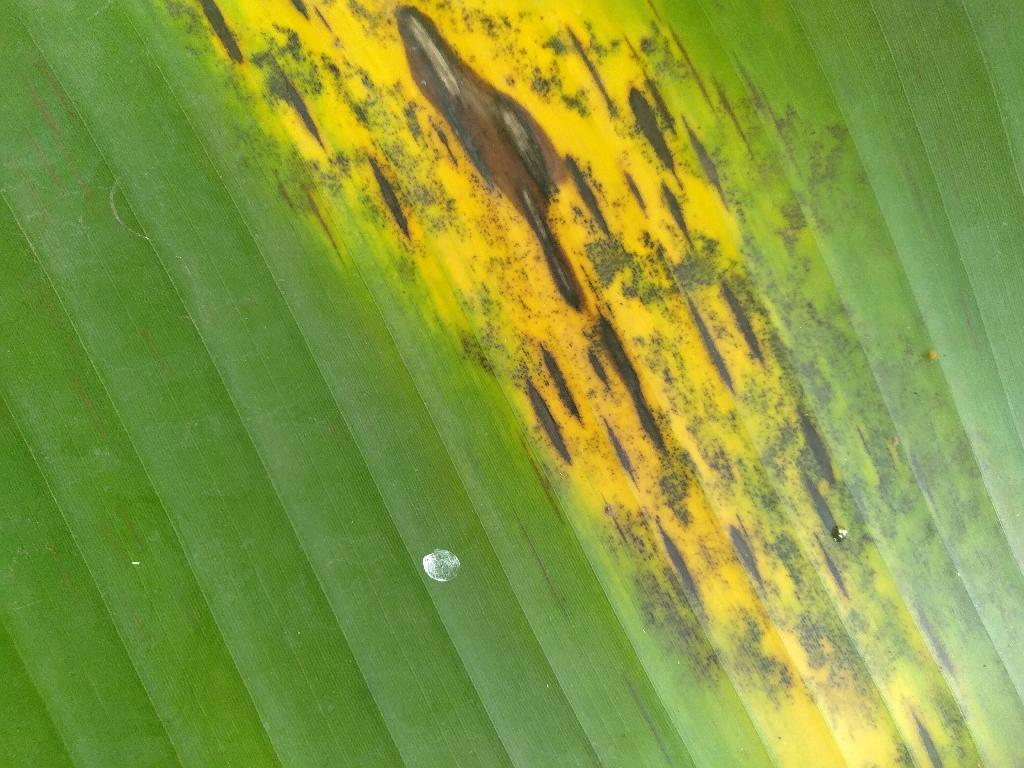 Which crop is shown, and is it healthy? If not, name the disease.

banana, black sigatoka
